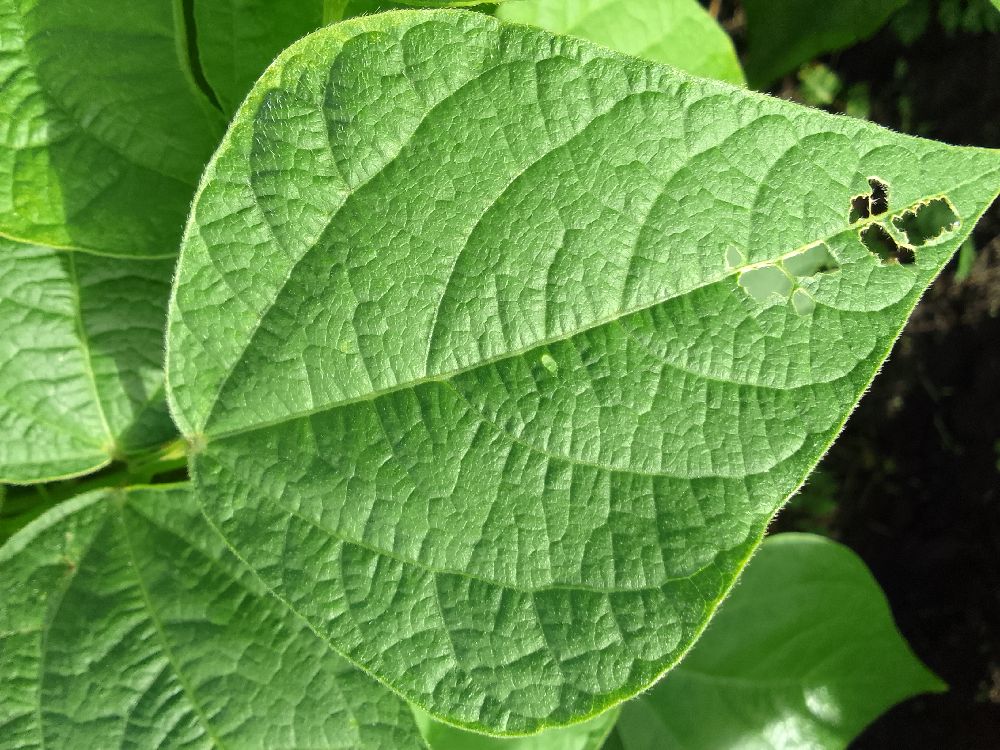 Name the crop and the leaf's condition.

common bean, healthy
